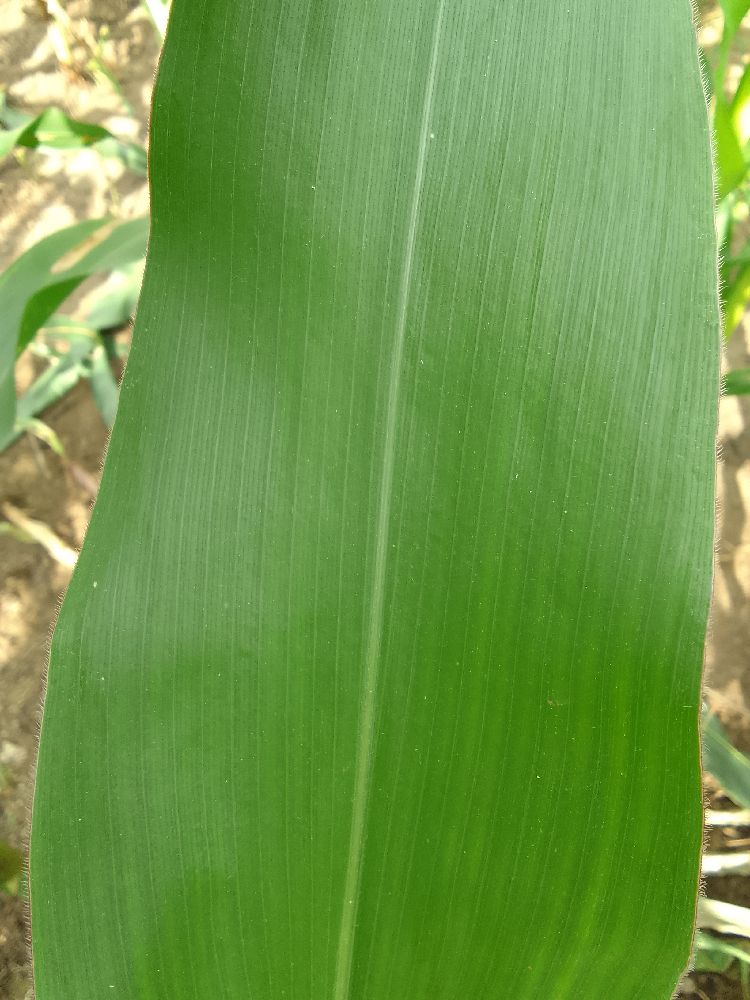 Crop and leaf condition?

maize, healthy
